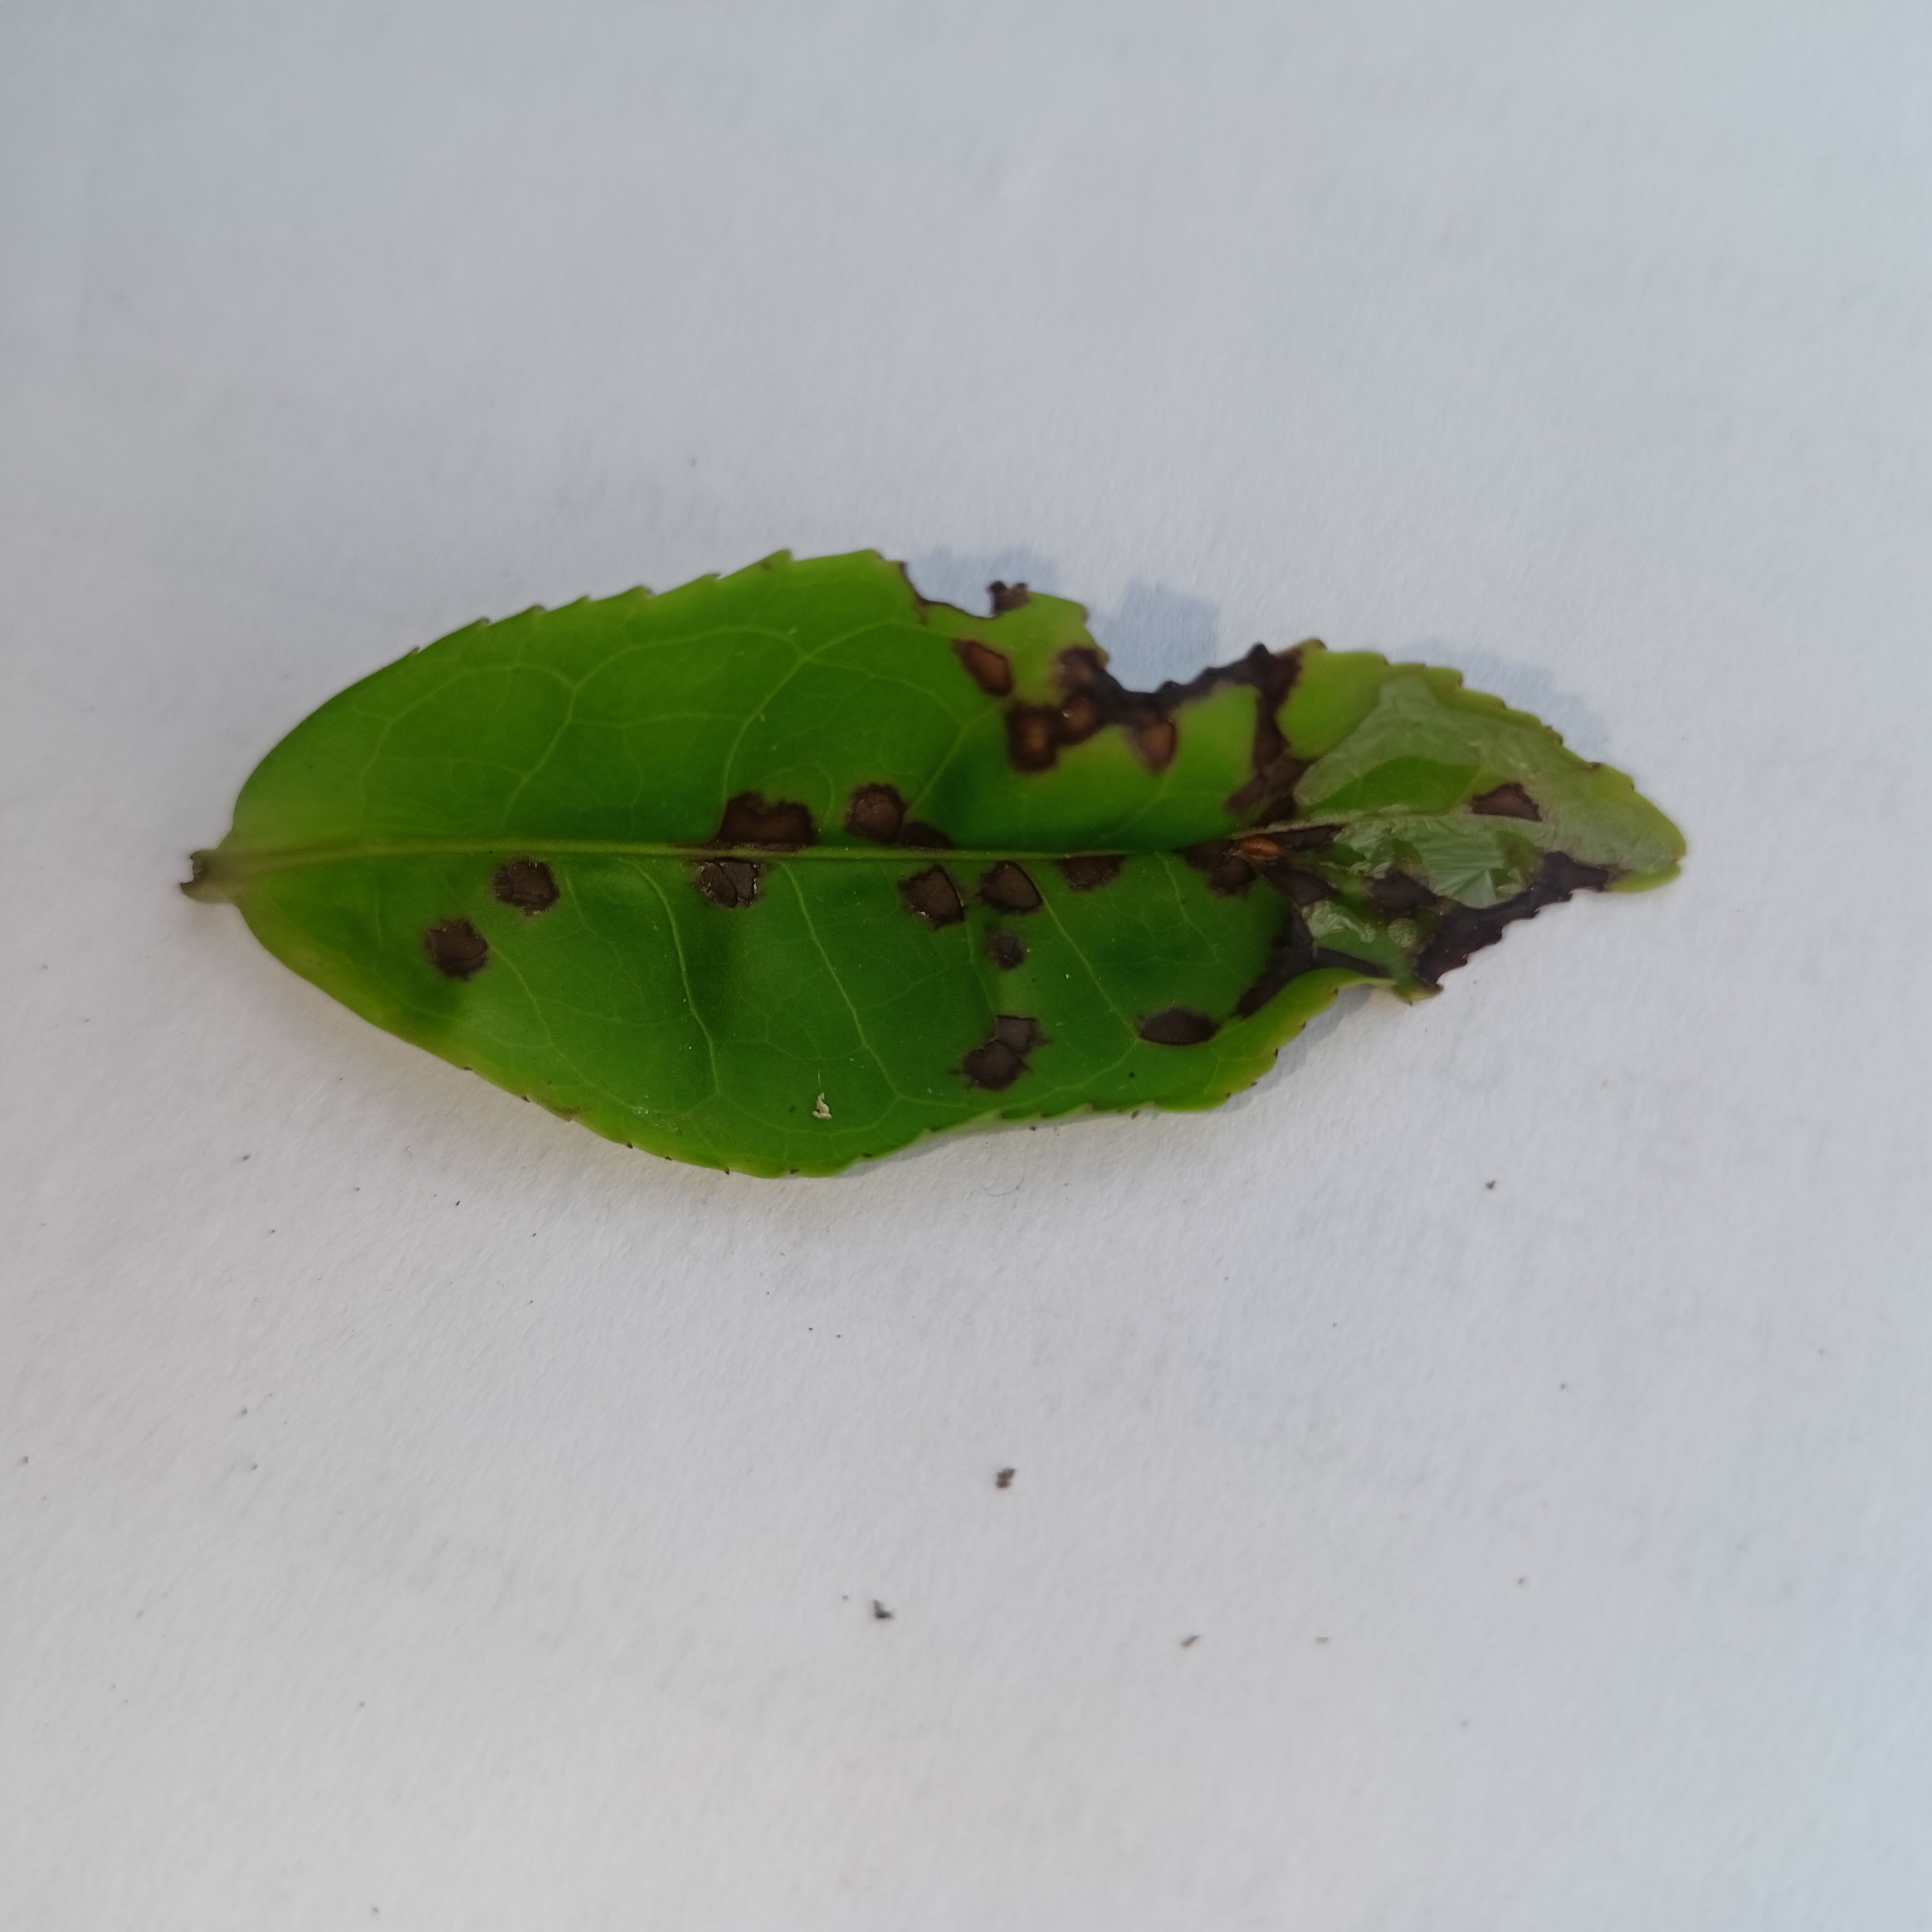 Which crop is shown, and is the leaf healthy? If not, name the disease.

tea, helopeltis
